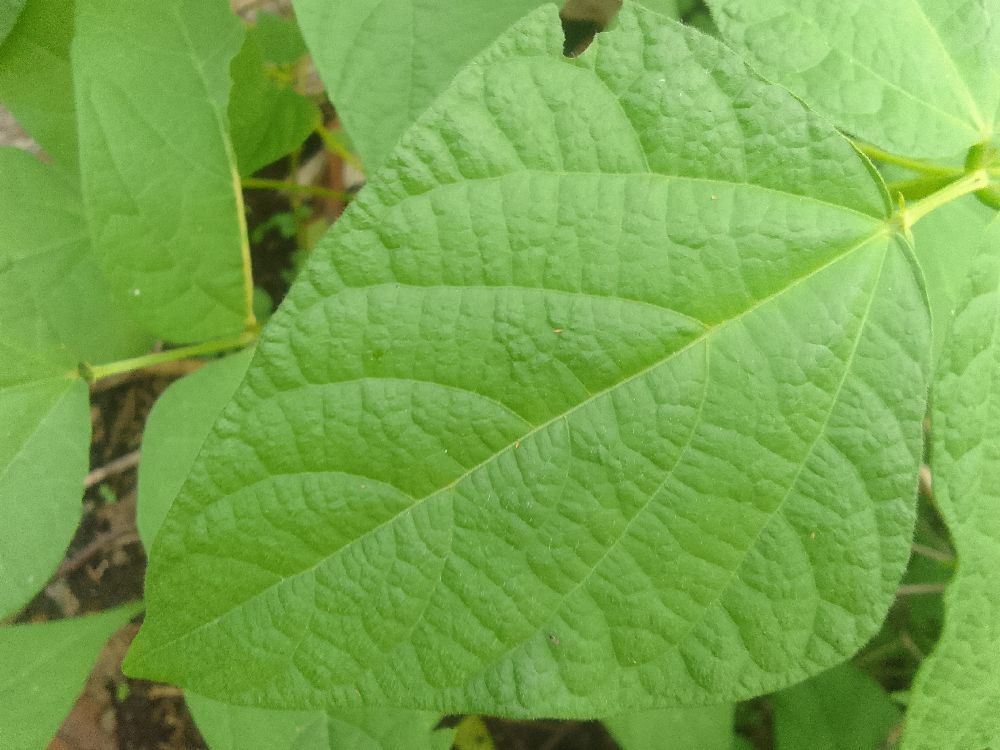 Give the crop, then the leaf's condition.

common bean, healthy
